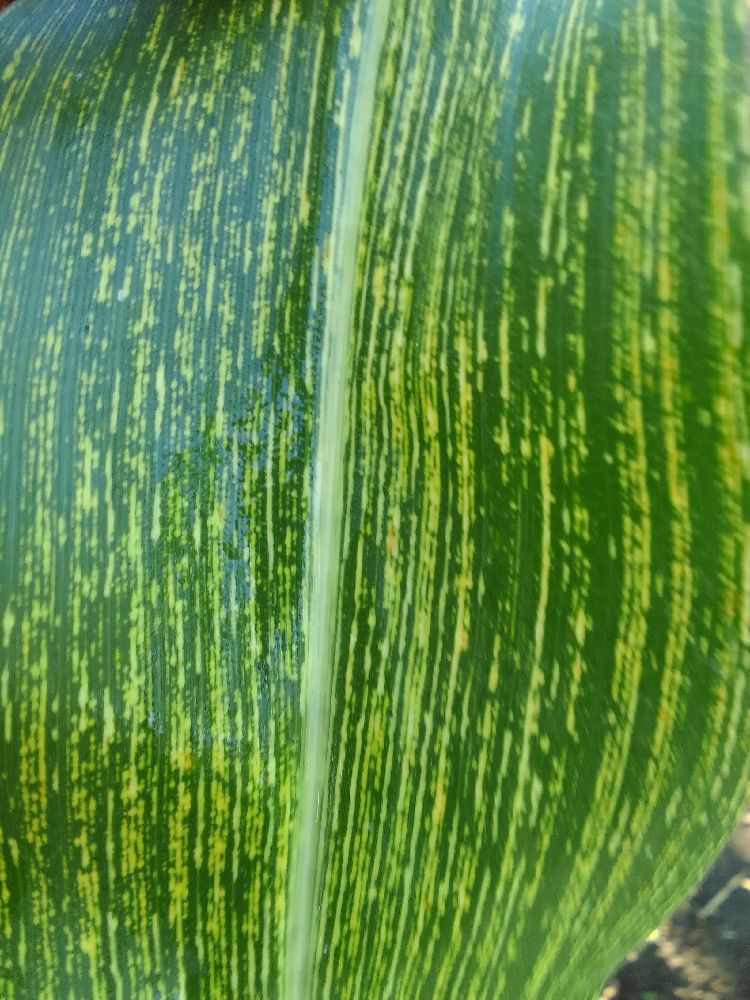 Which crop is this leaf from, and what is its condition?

maize, maize streak virus
